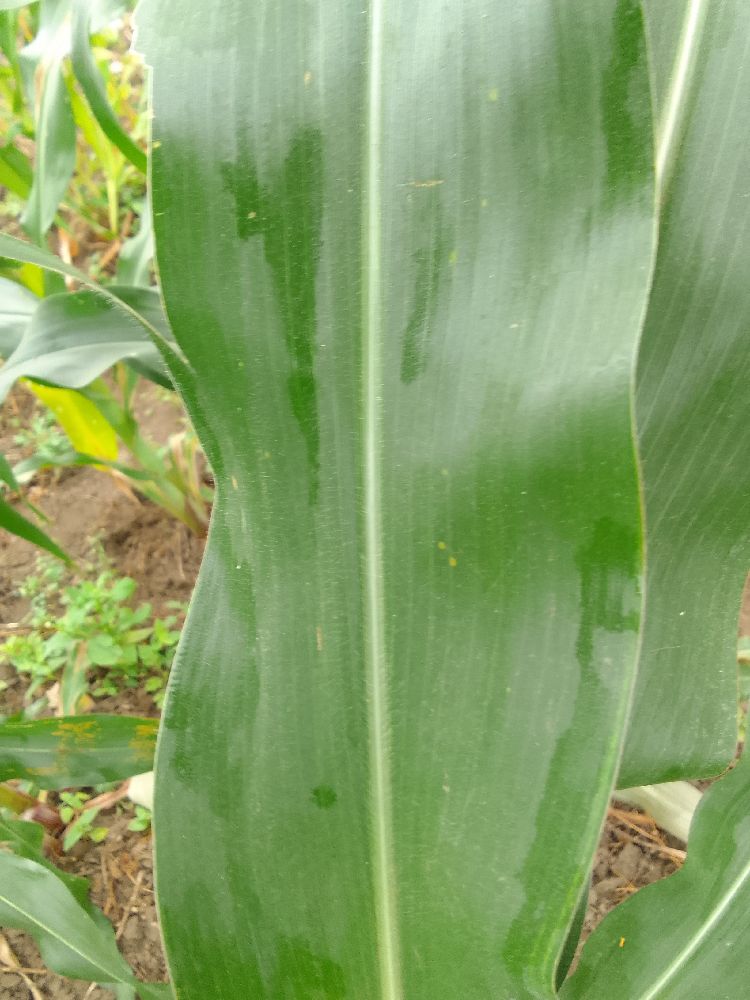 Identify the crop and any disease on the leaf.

maize, healthy
